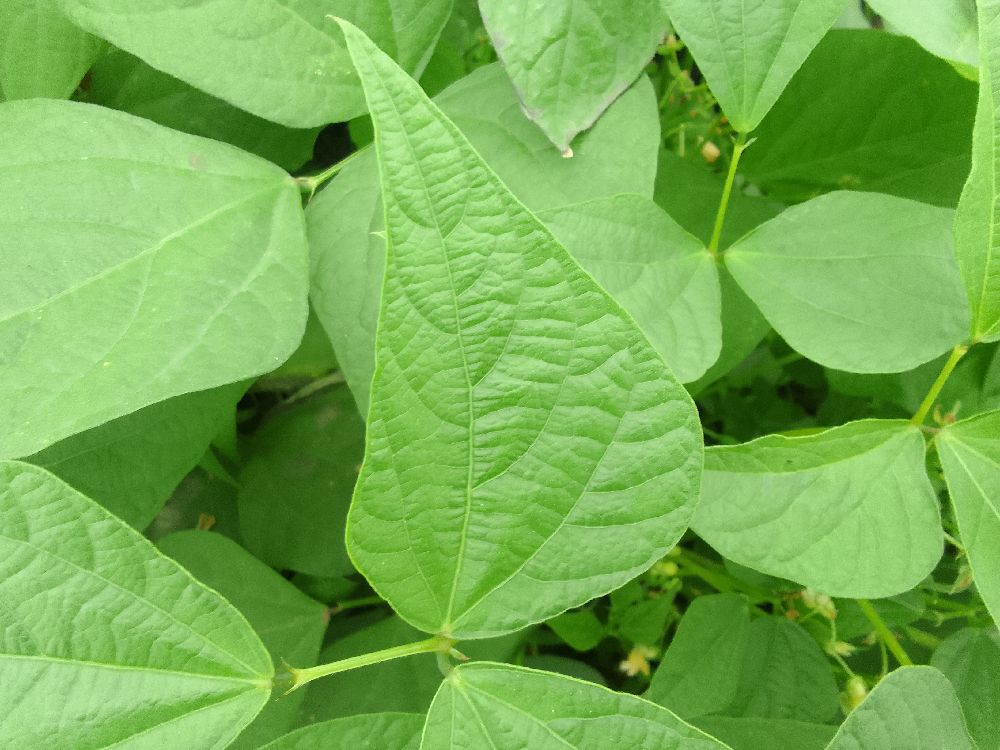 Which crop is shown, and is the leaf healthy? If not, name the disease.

common bean, healthy
